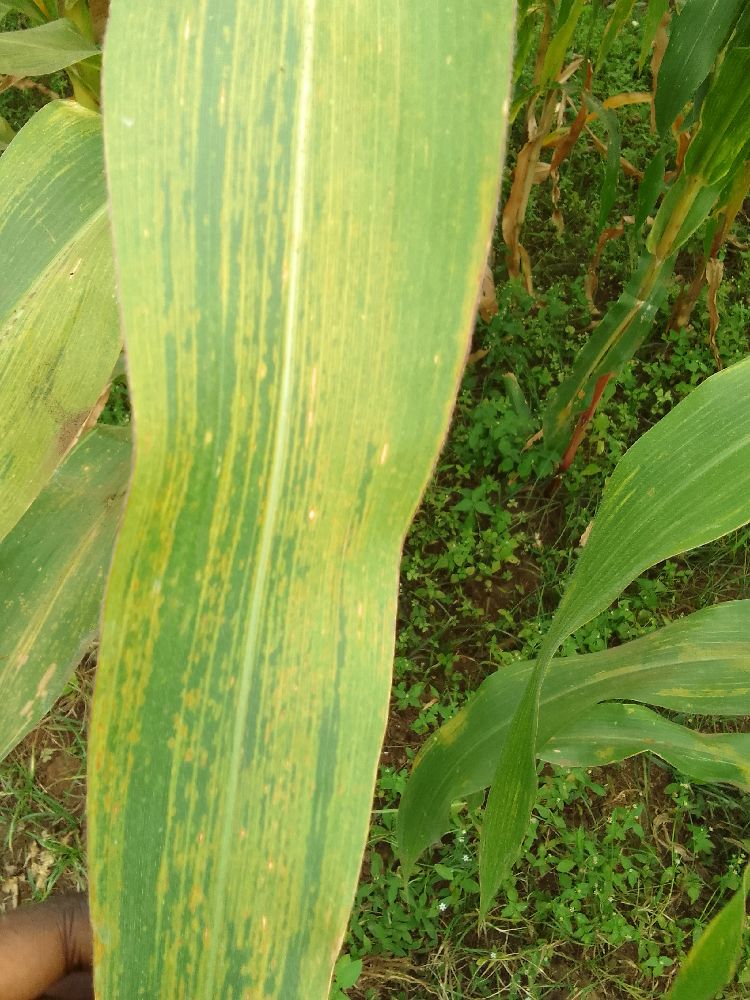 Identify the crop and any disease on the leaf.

maize, maize lethal necrosis
